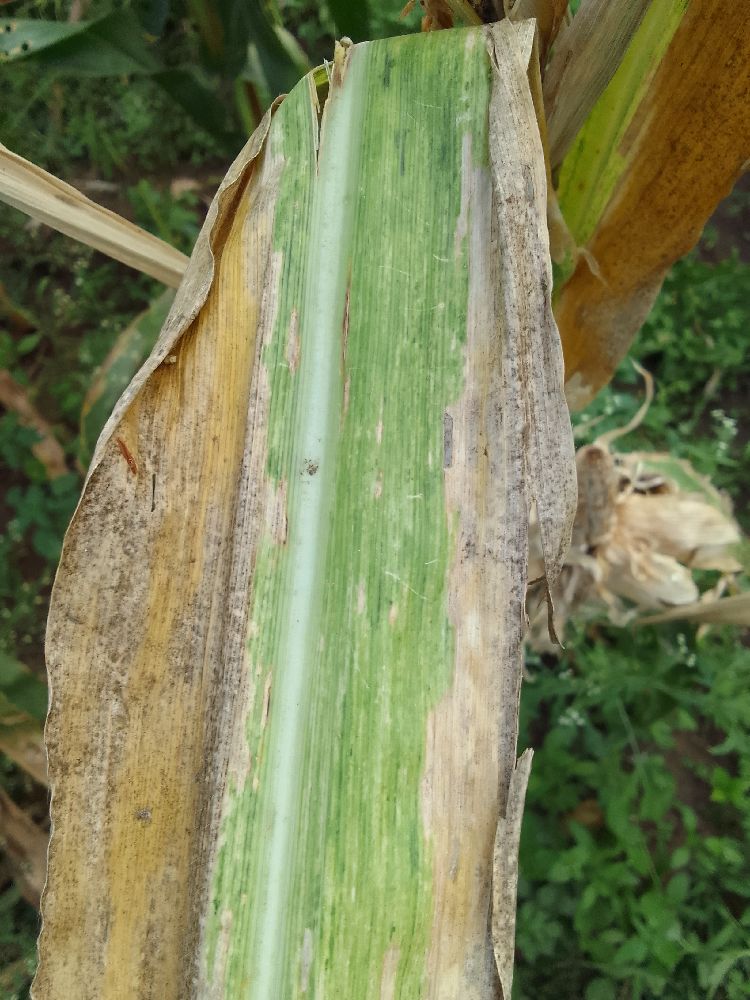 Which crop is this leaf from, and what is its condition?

maize, maize lethal necrosis
